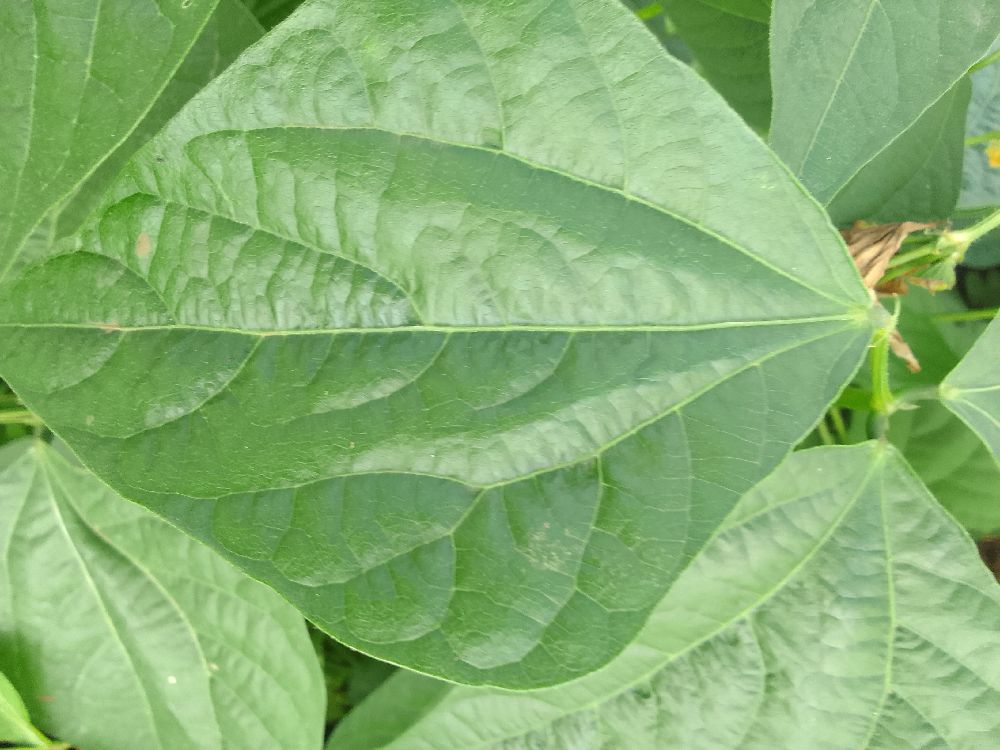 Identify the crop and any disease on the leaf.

common bean, healthy
